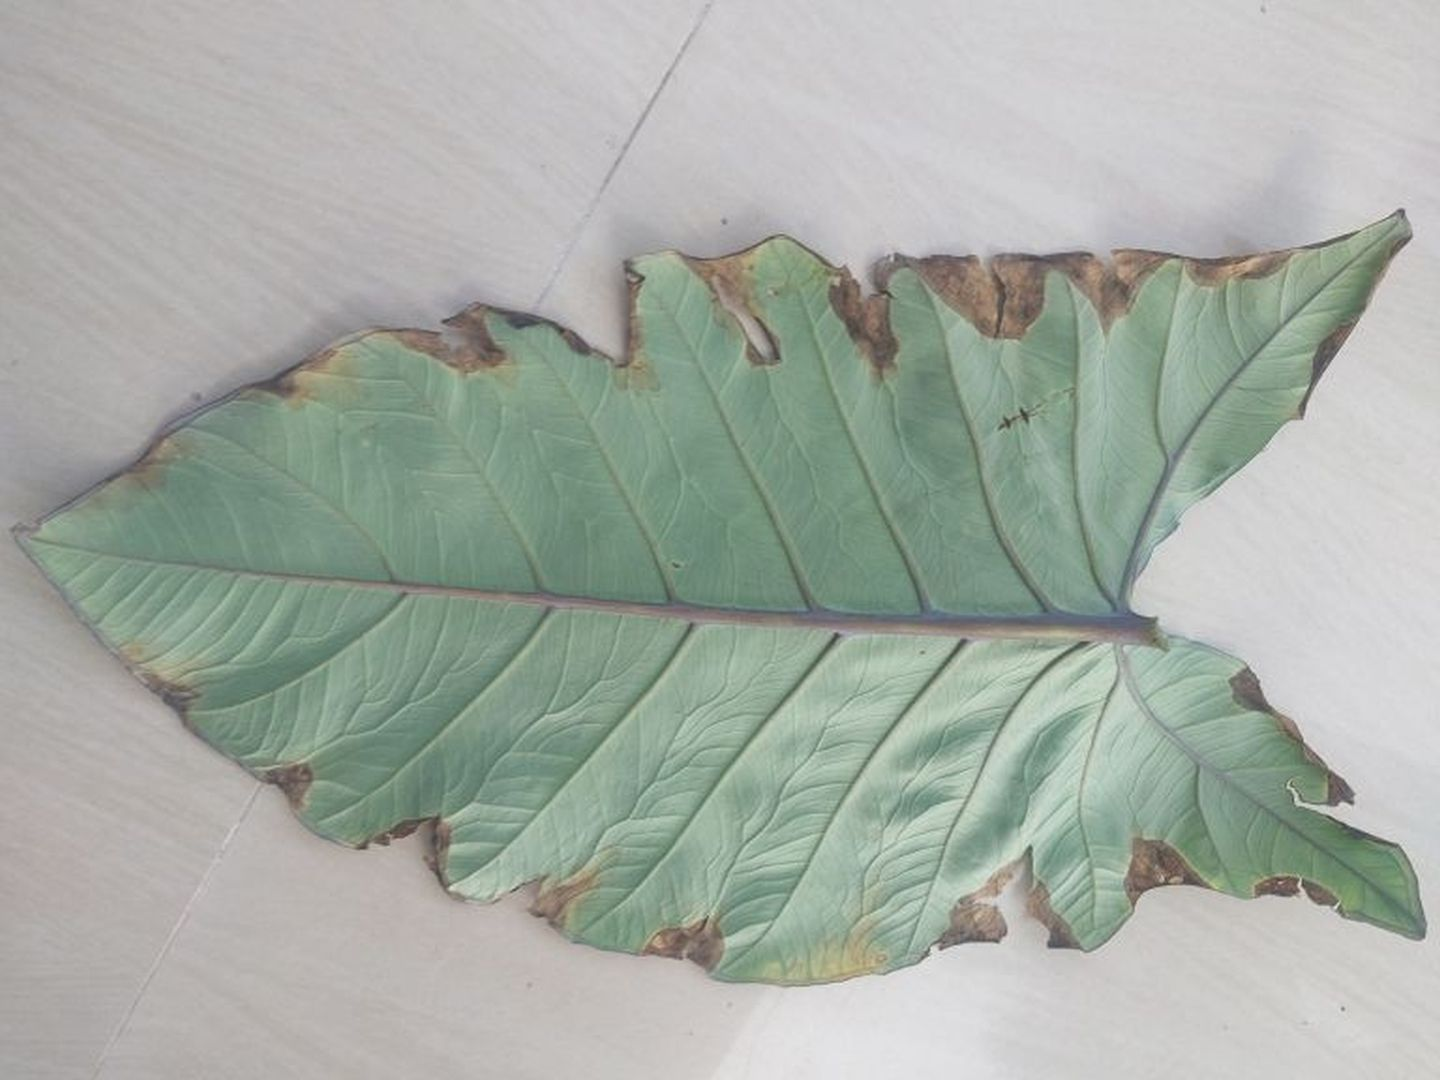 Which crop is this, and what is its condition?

taro, leaf blight
